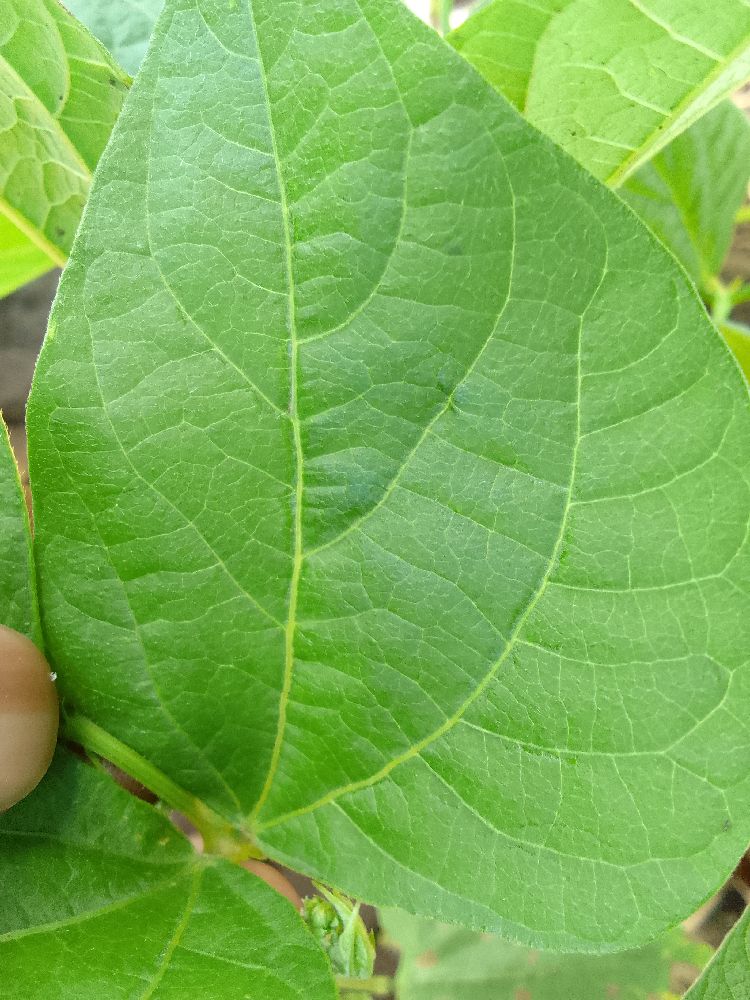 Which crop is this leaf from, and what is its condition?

common bean, healthy
